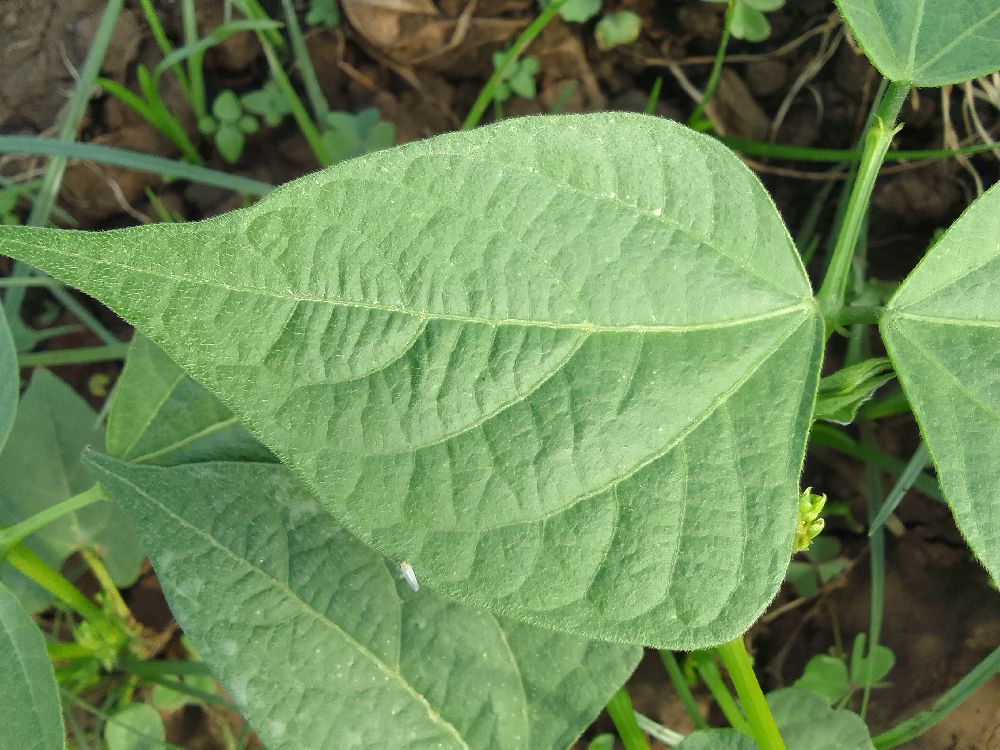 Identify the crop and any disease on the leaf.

common bean, healthy
